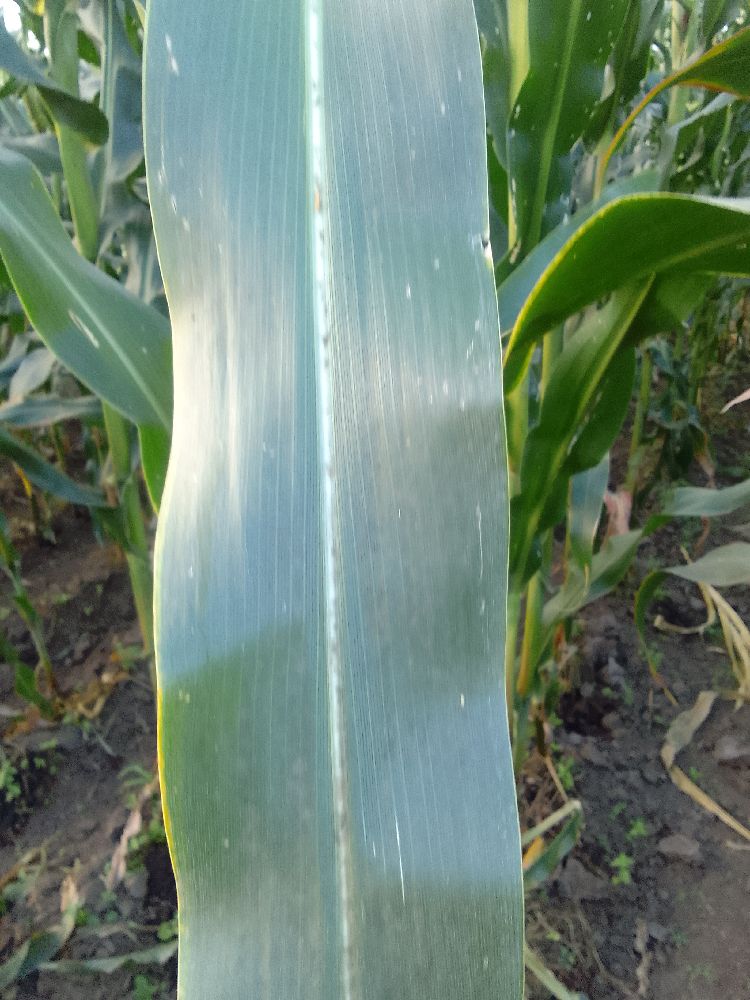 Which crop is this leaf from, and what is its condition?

maize, healthy
